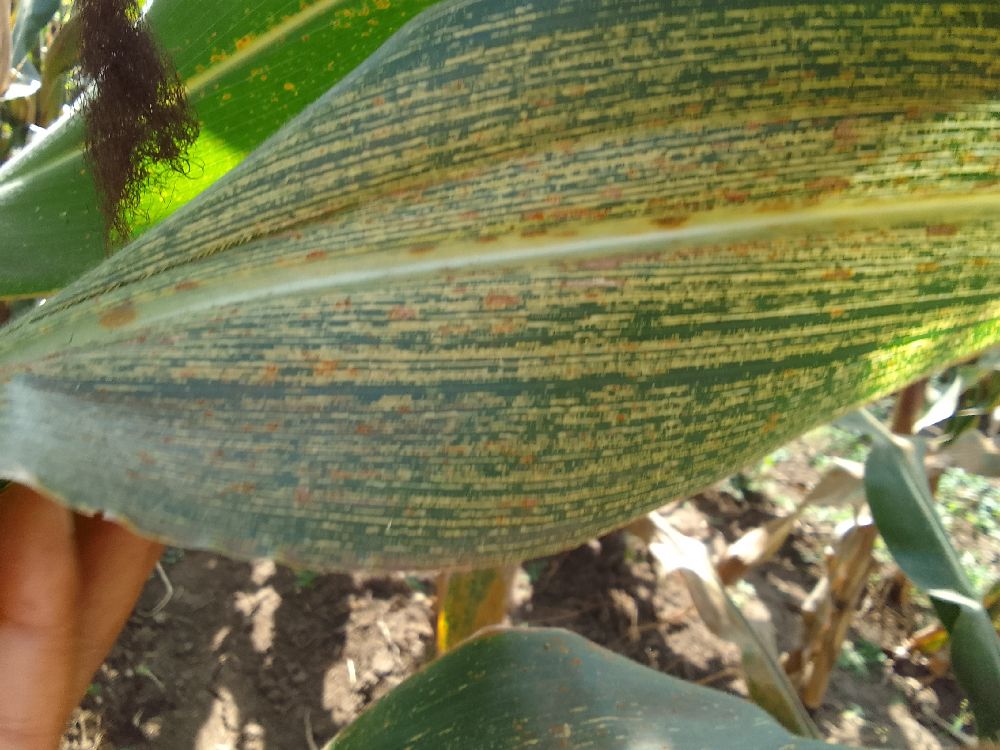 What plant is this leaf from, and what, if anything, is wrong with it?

maize, maize streak virus
